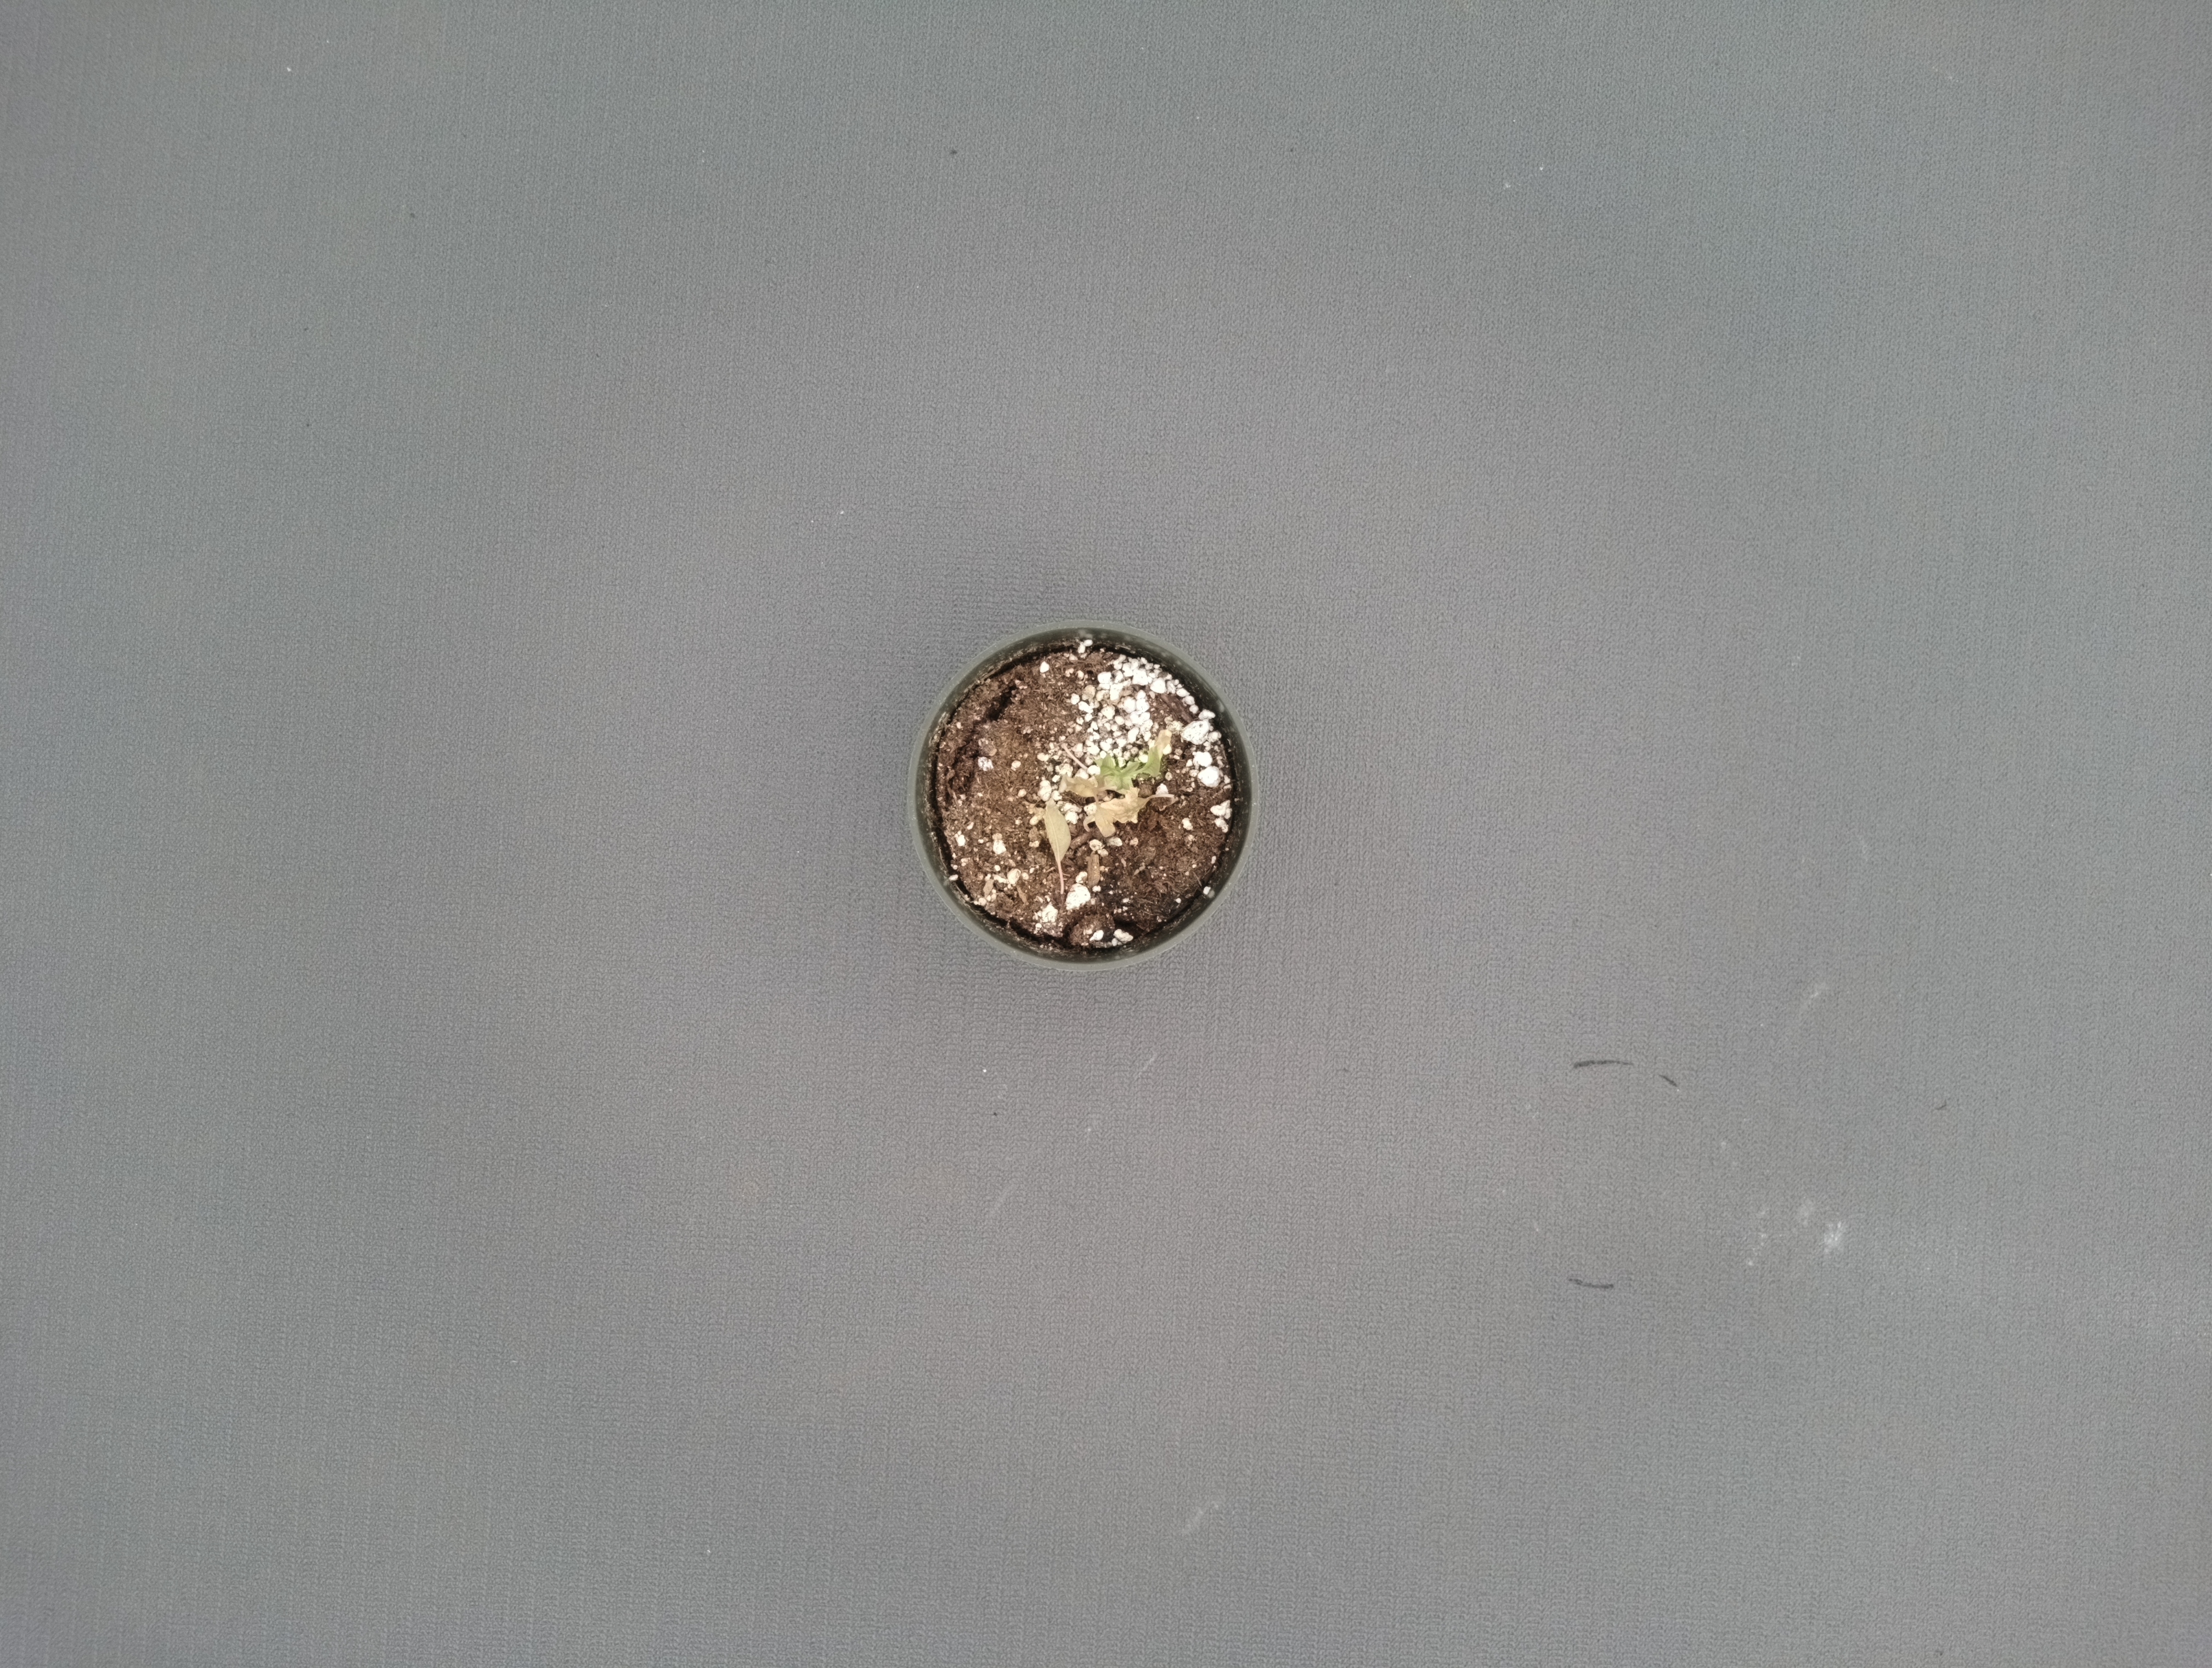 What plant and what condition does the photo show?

waterhemp, necrosis only
